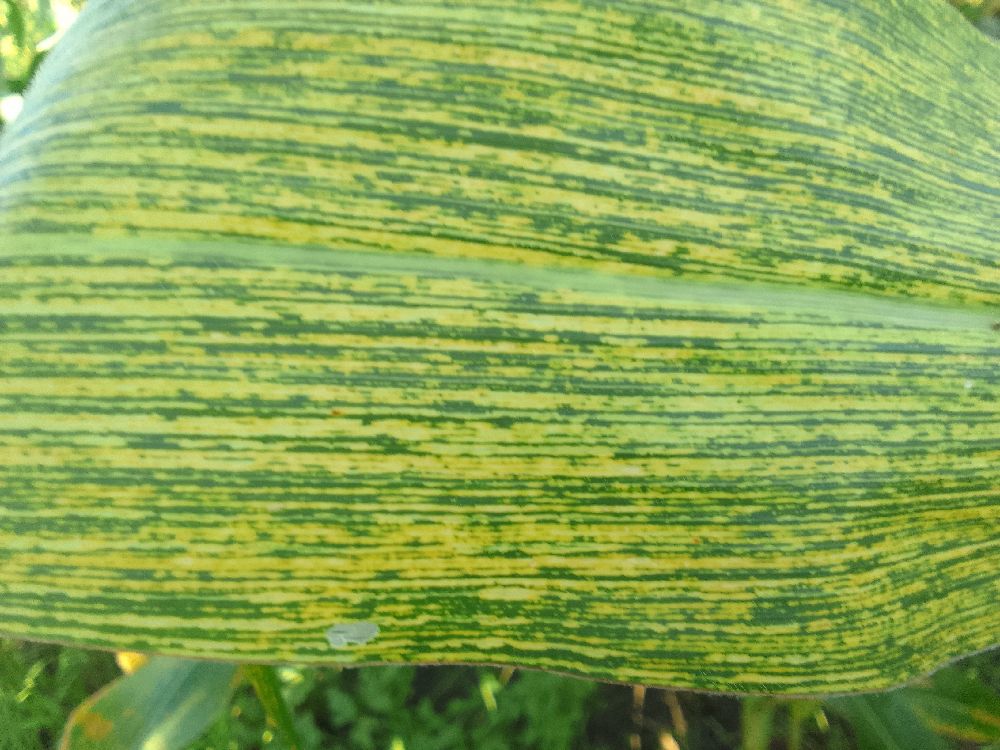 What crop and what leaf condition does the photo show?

maize, maize streak virus
